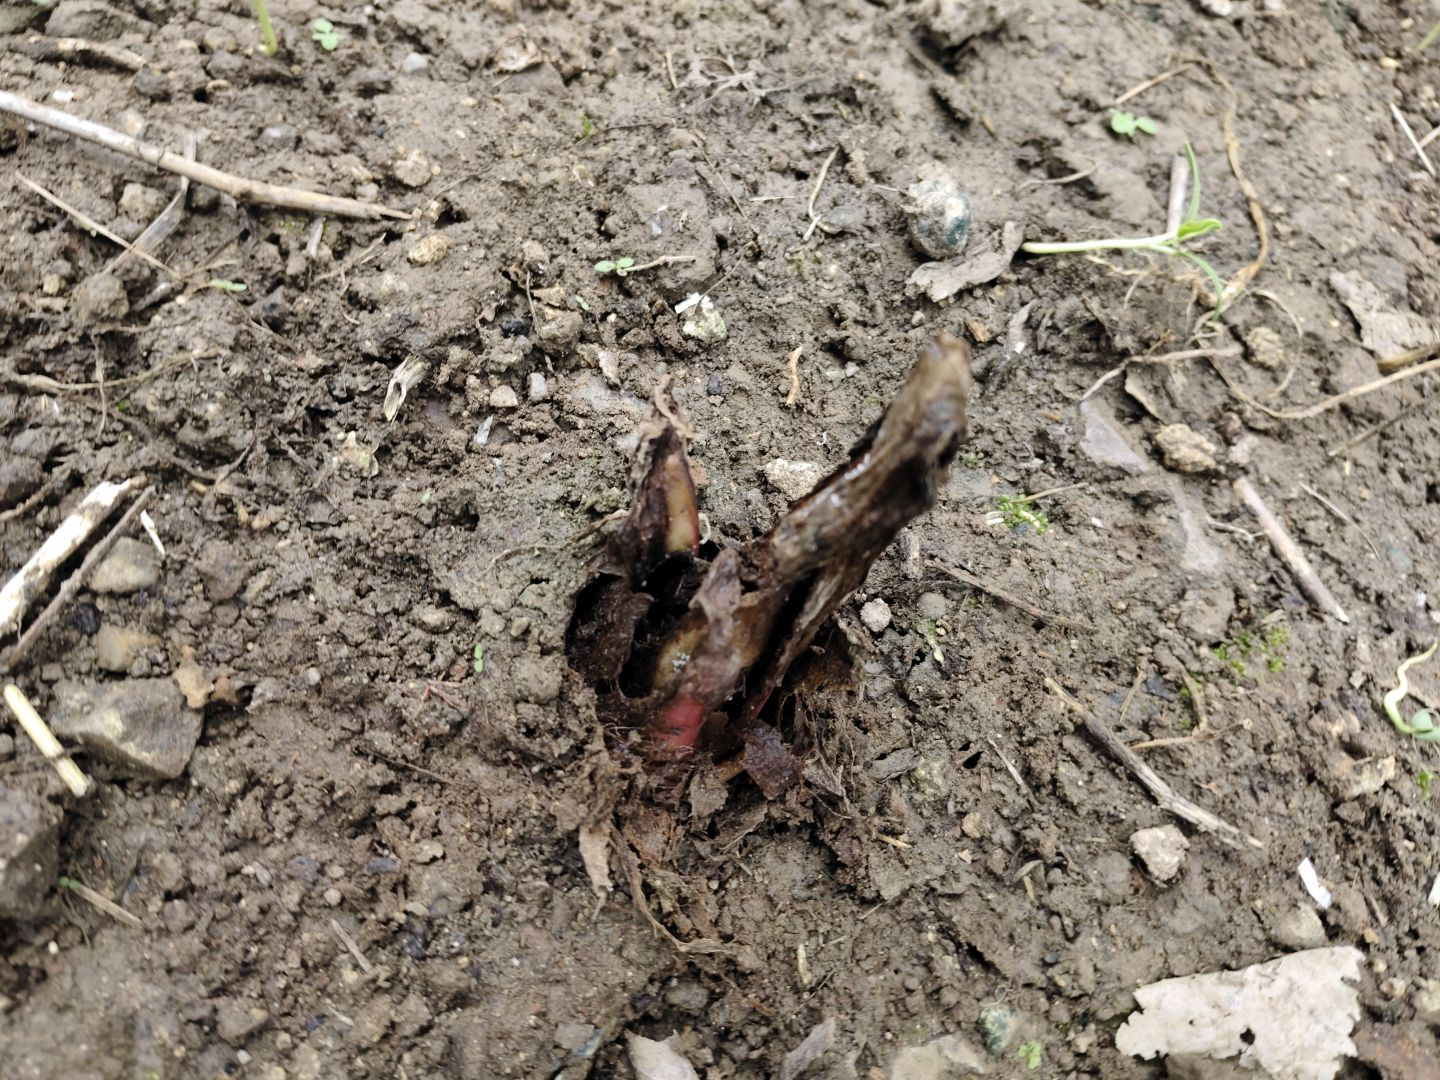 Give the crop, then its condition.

taro, root rot
